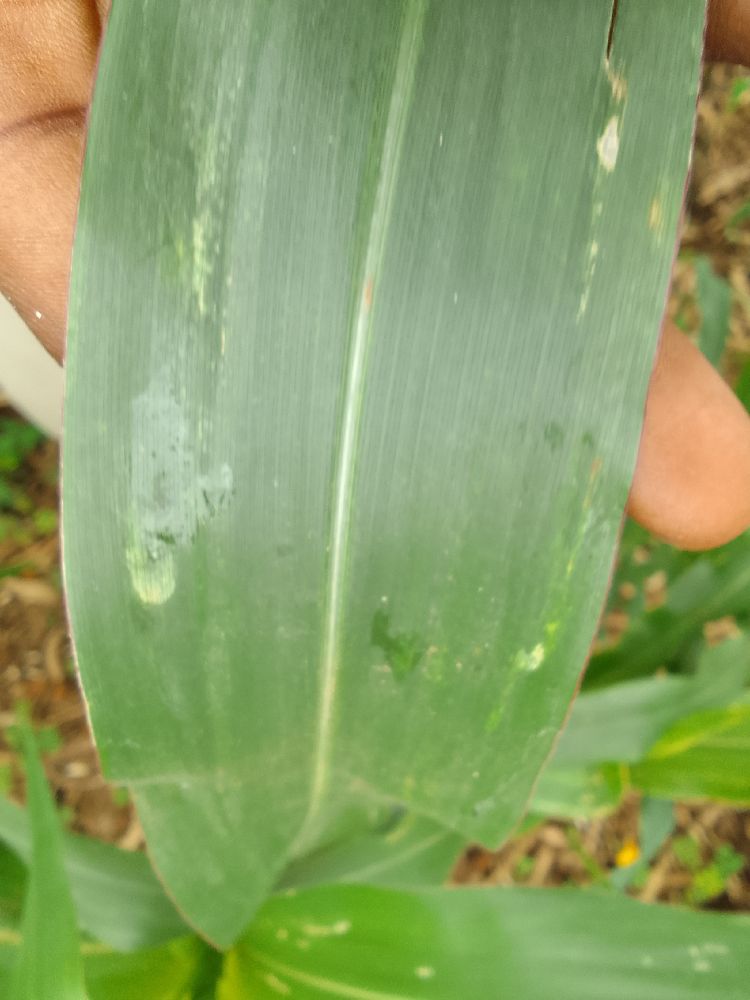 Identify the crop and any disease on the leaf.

maize, healthy
